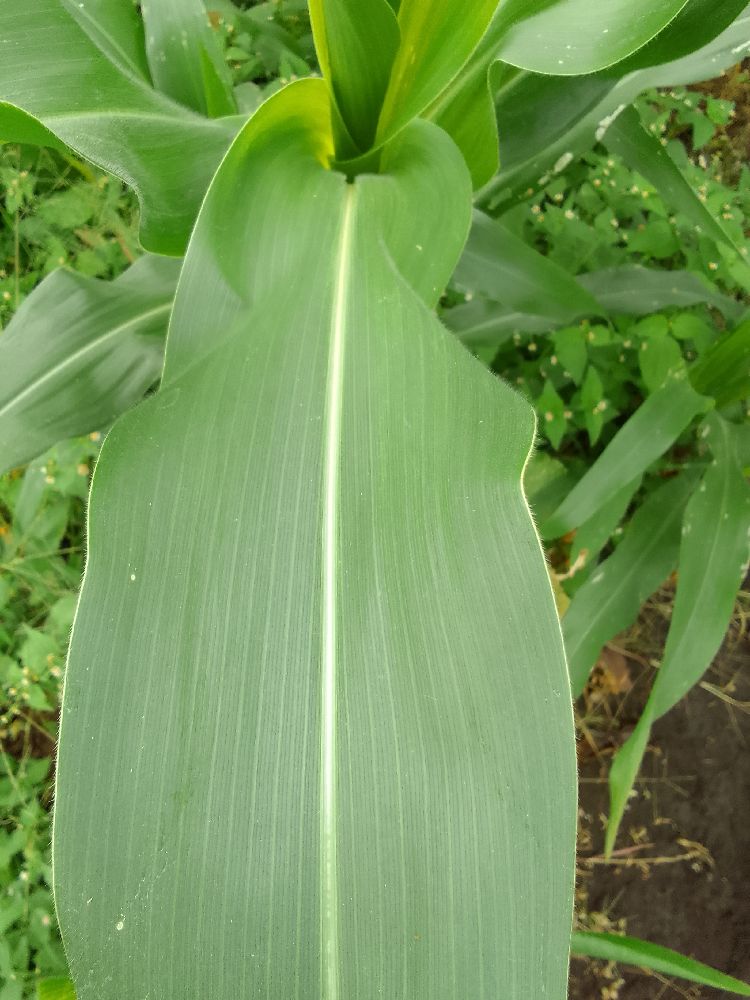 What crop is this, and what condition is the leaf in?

maize, healthy
